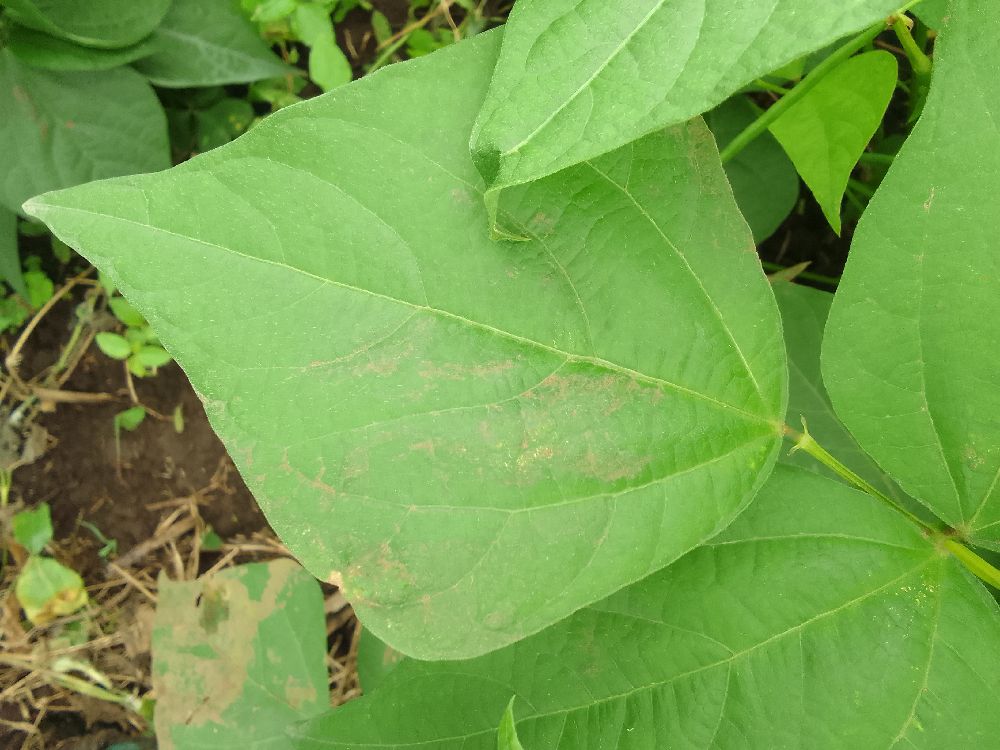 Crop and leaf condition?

common bean, healthy
